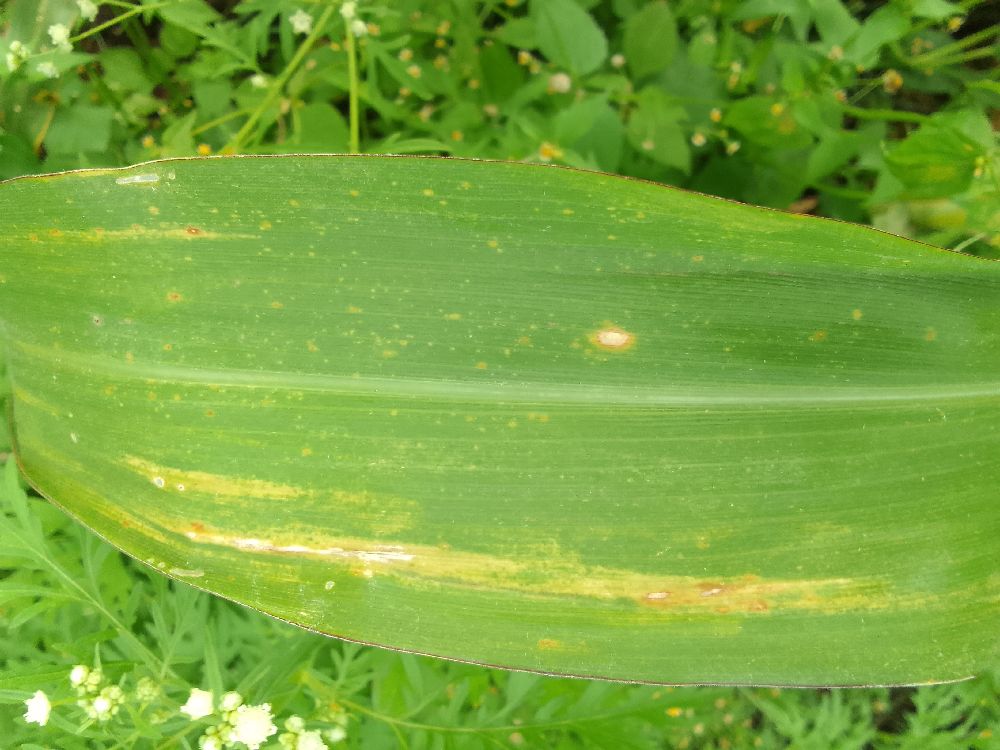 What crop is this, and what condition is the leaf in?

maize, maize lethal necrosis
